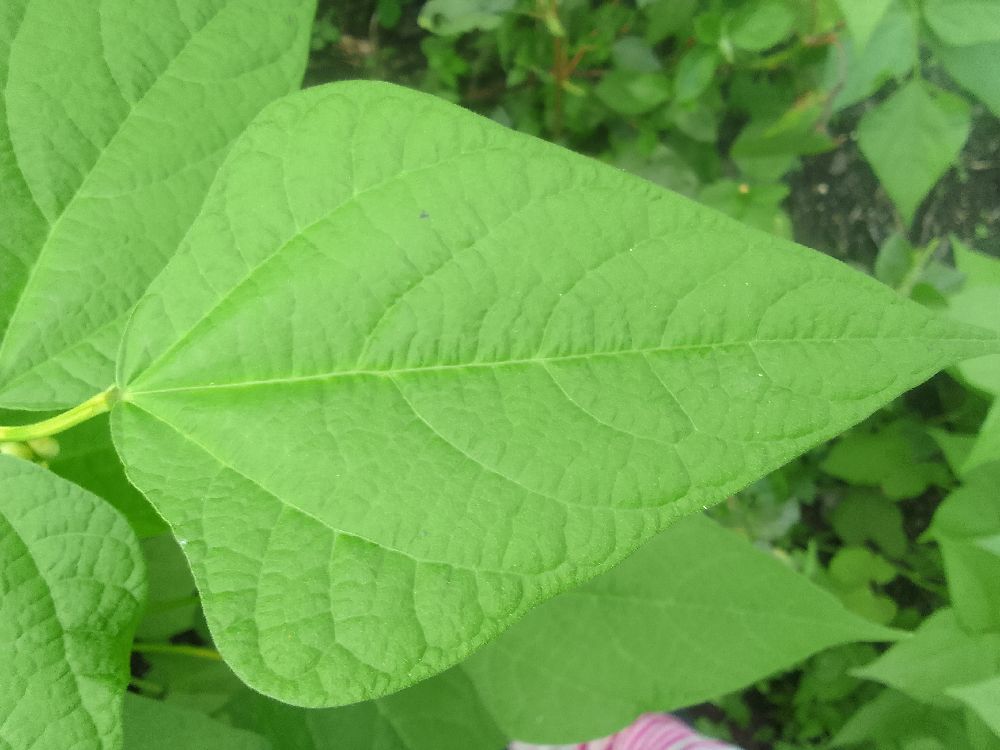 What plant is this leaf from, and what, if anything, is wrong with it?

common bean, healthy
